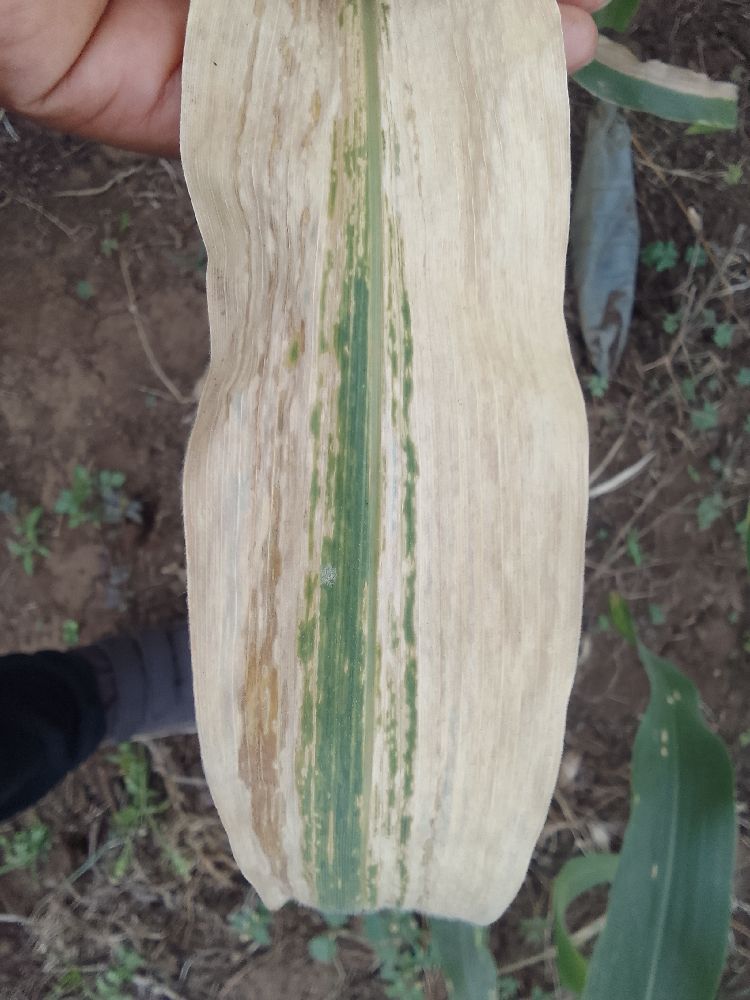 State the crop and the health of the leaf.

maize, maize lethal necrosis
